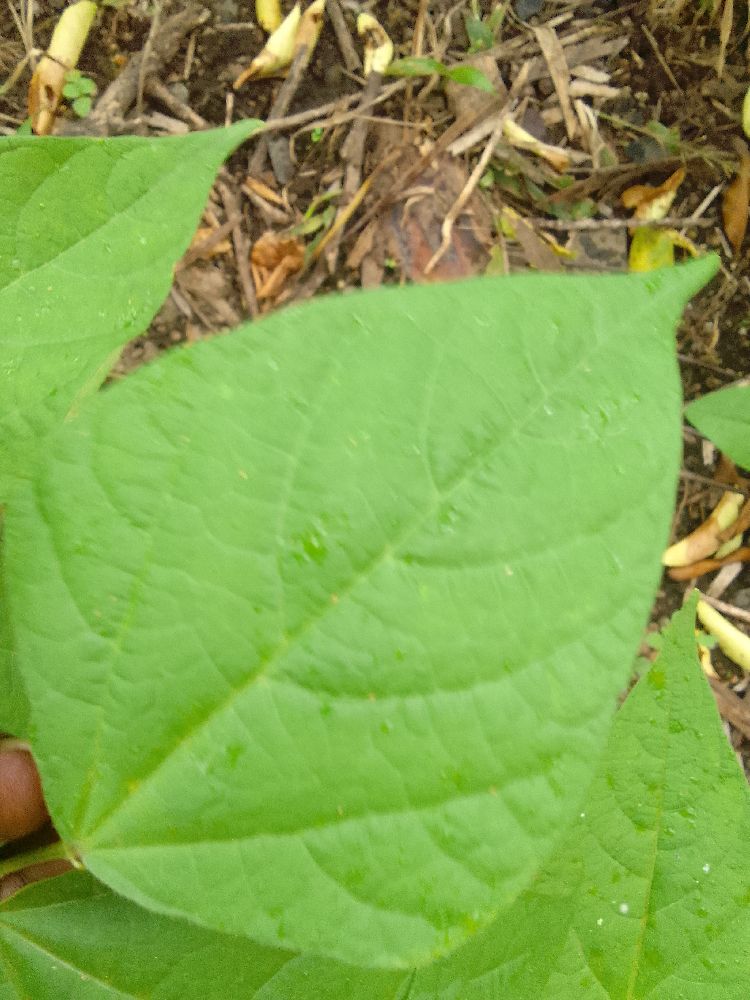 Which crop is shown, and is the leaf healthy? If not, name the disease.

common bean, healthy
